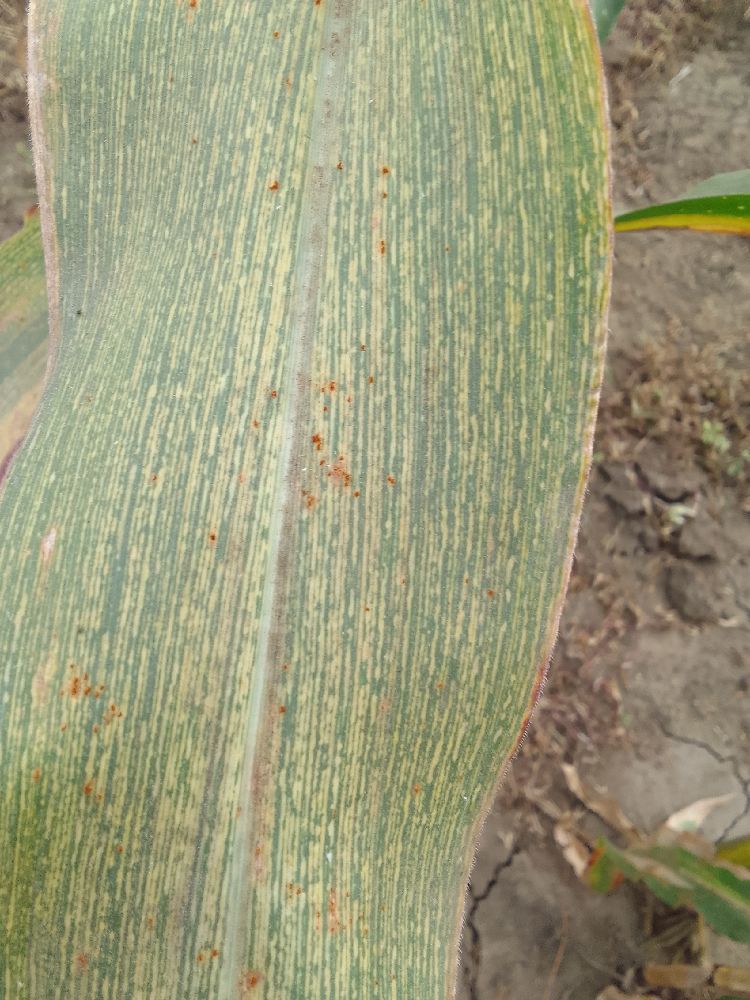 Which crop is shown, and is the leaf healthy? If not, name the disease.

maize, maize streak virus
